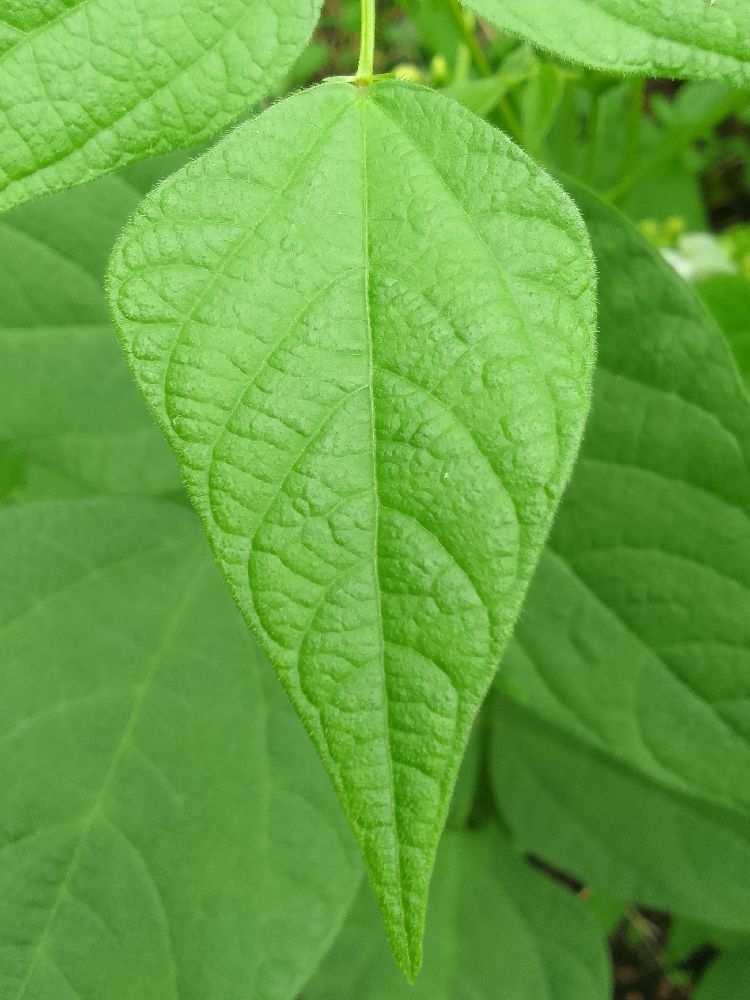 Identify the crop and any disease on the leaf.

common bean, healthy
